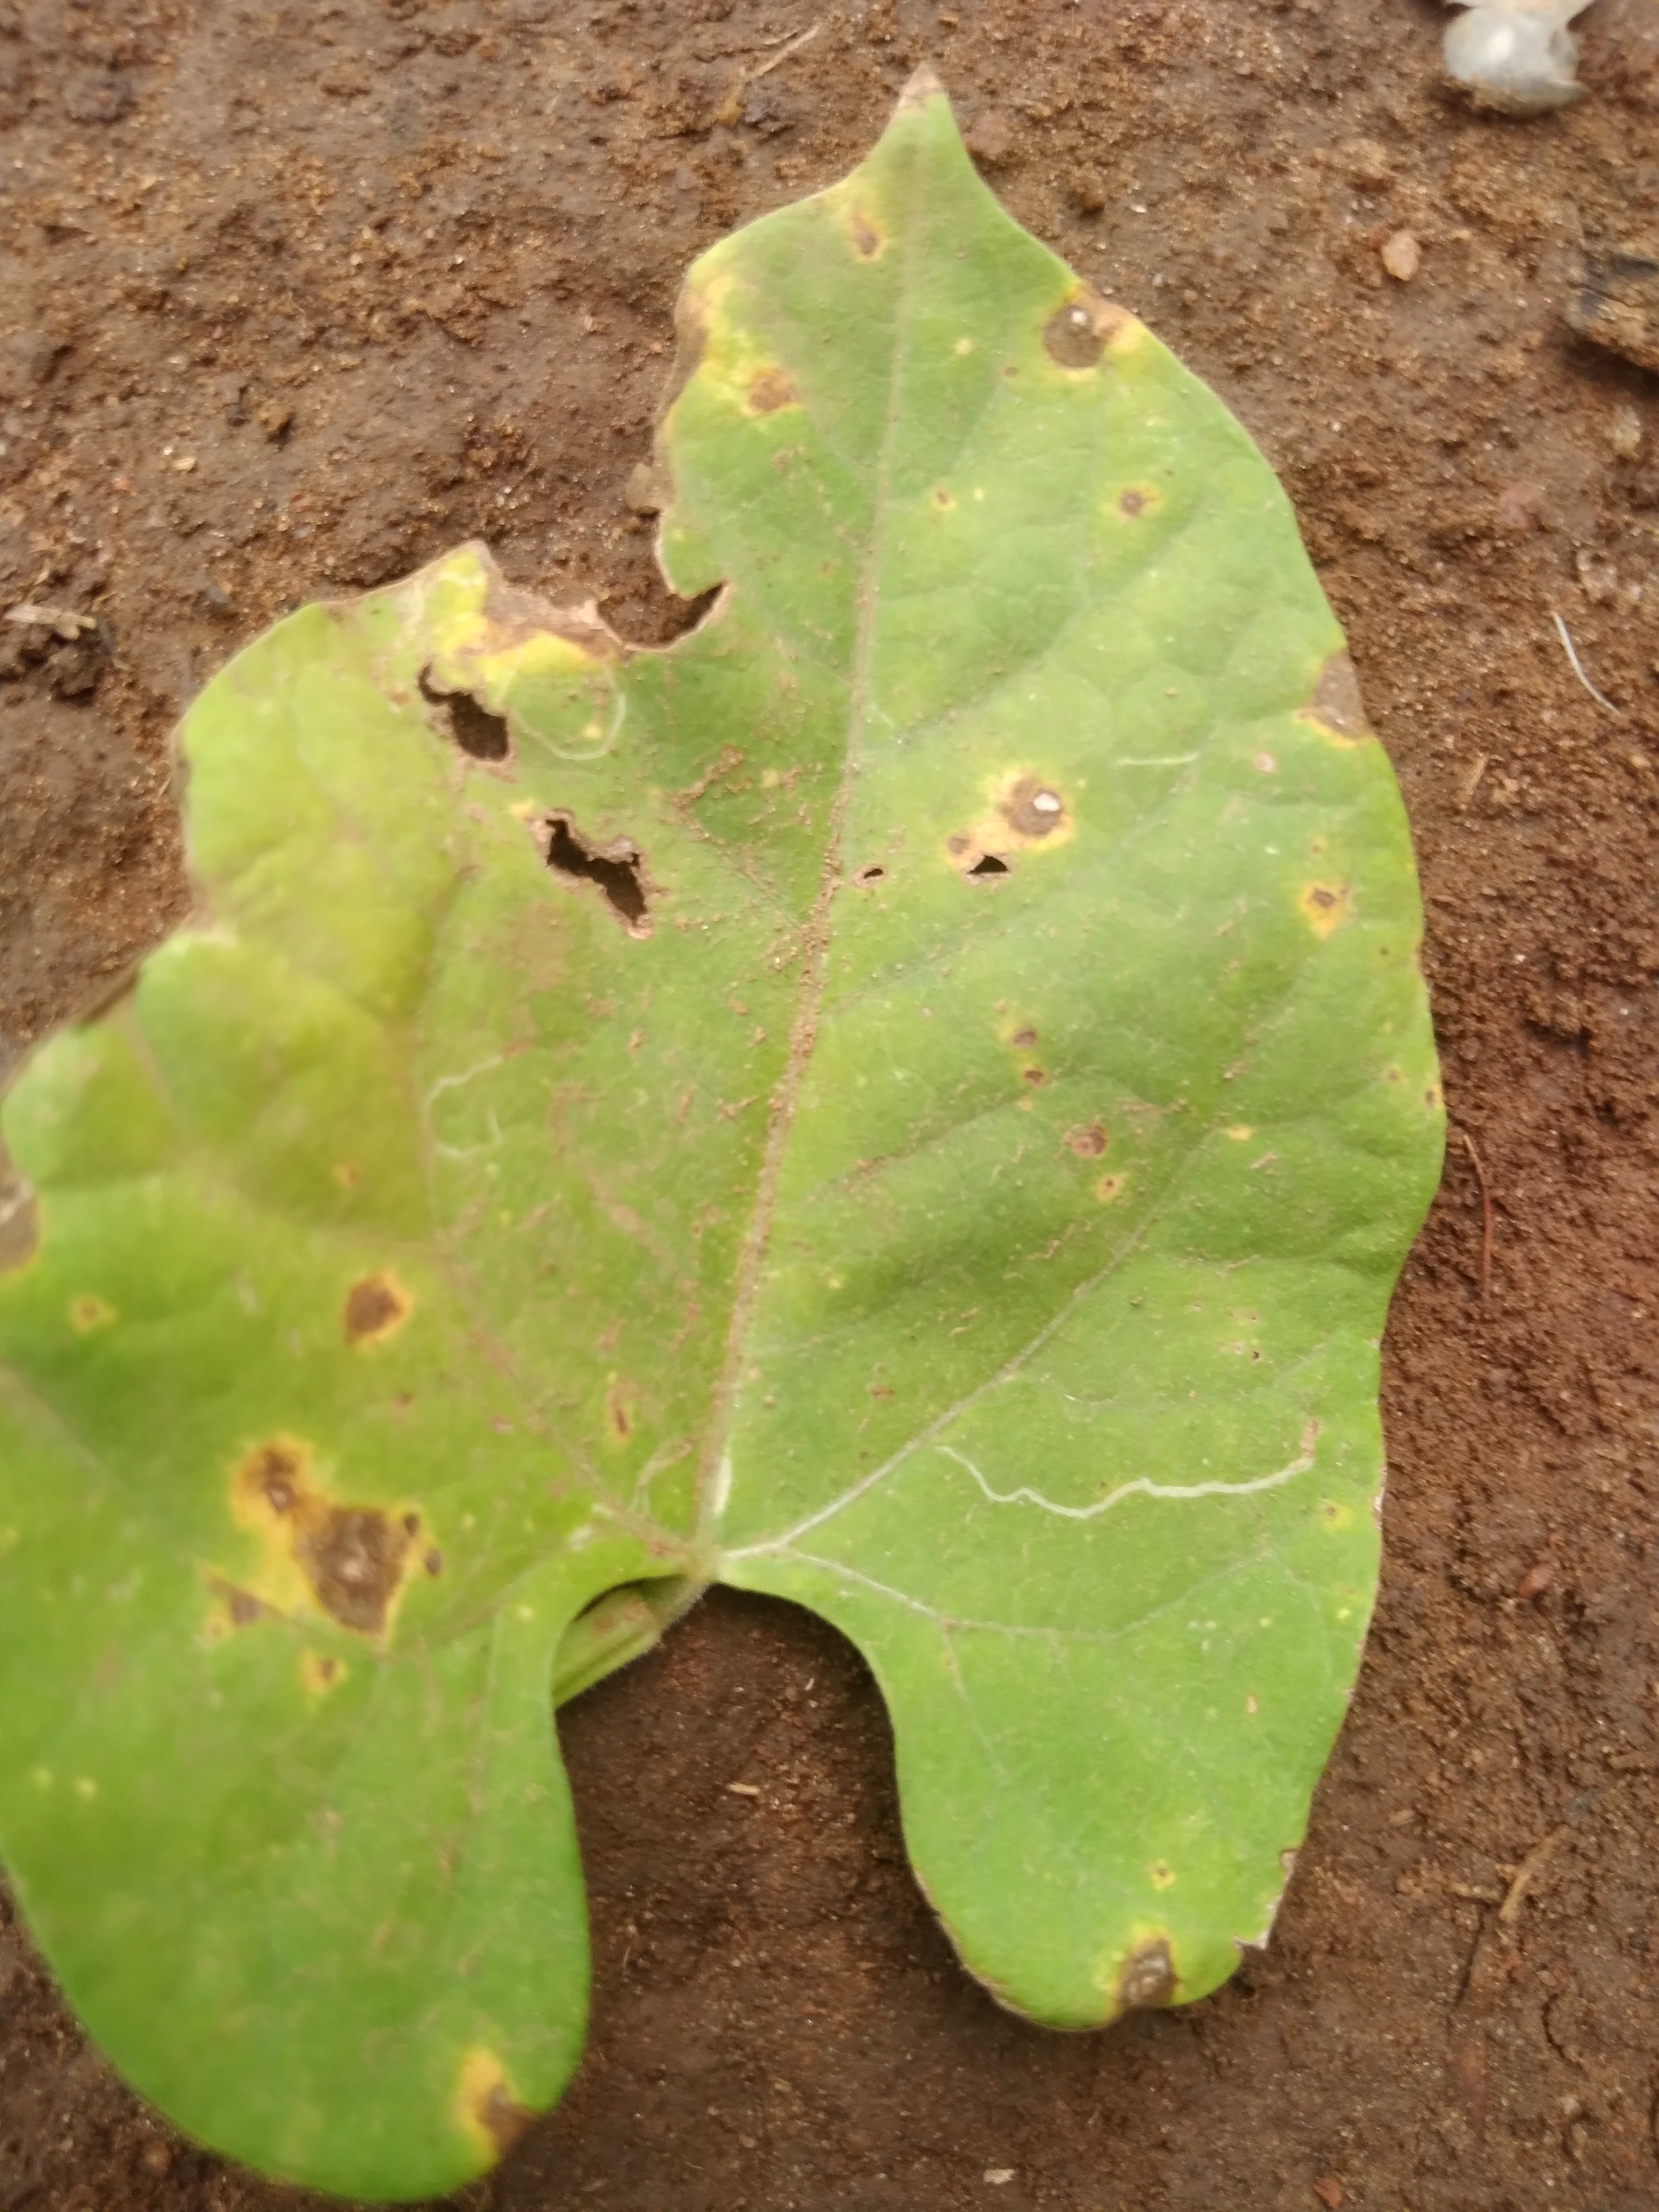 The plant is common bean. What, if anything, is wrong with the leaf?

rust
